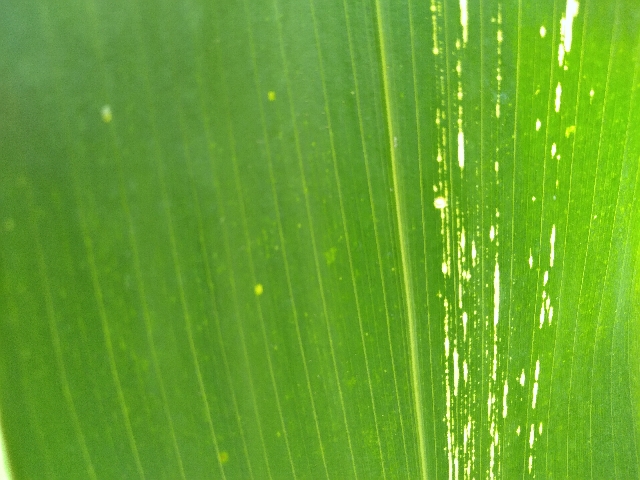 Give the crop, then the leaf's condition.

maize, maize streak virus
